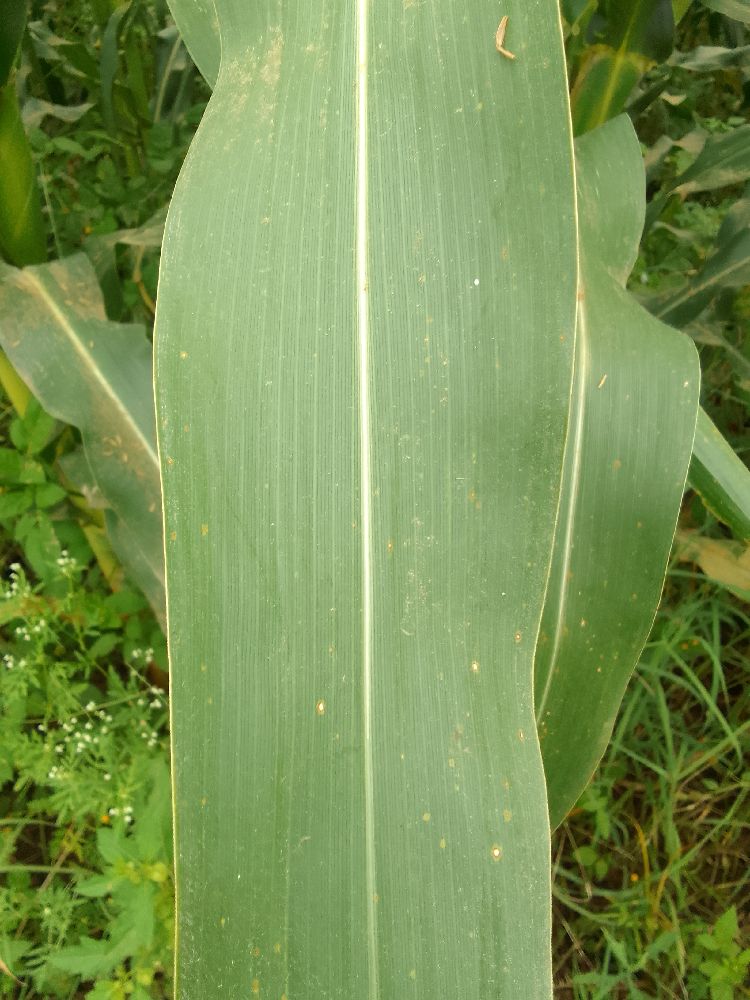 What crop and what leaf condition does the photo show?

maize, healthy
